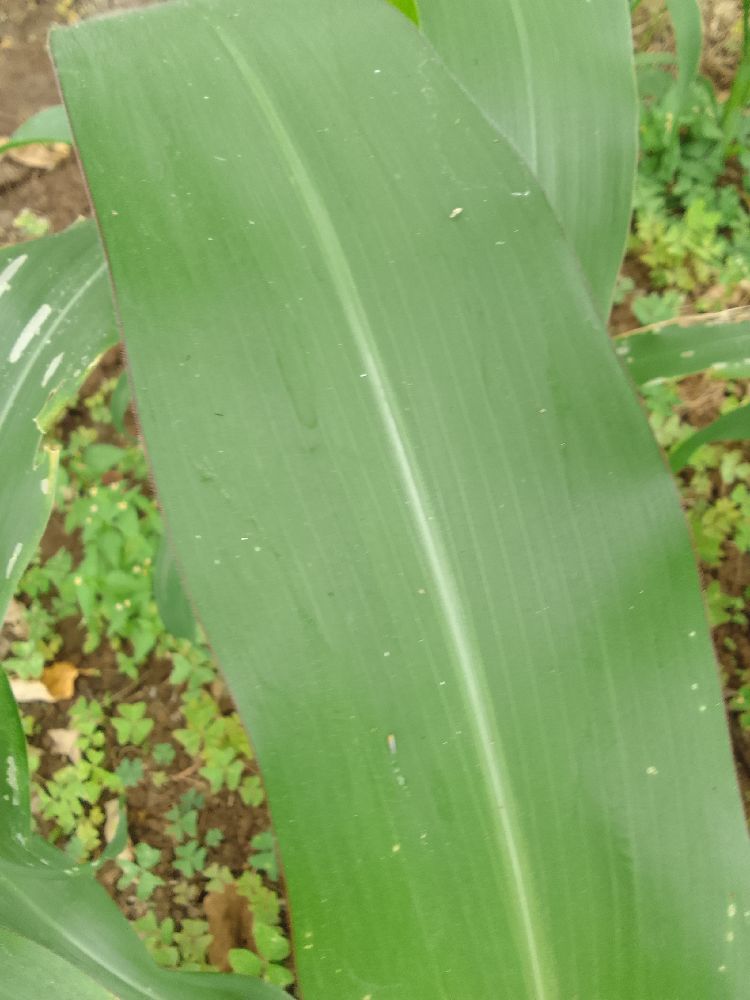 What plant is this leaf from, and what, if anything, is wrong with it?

maize, healthy
